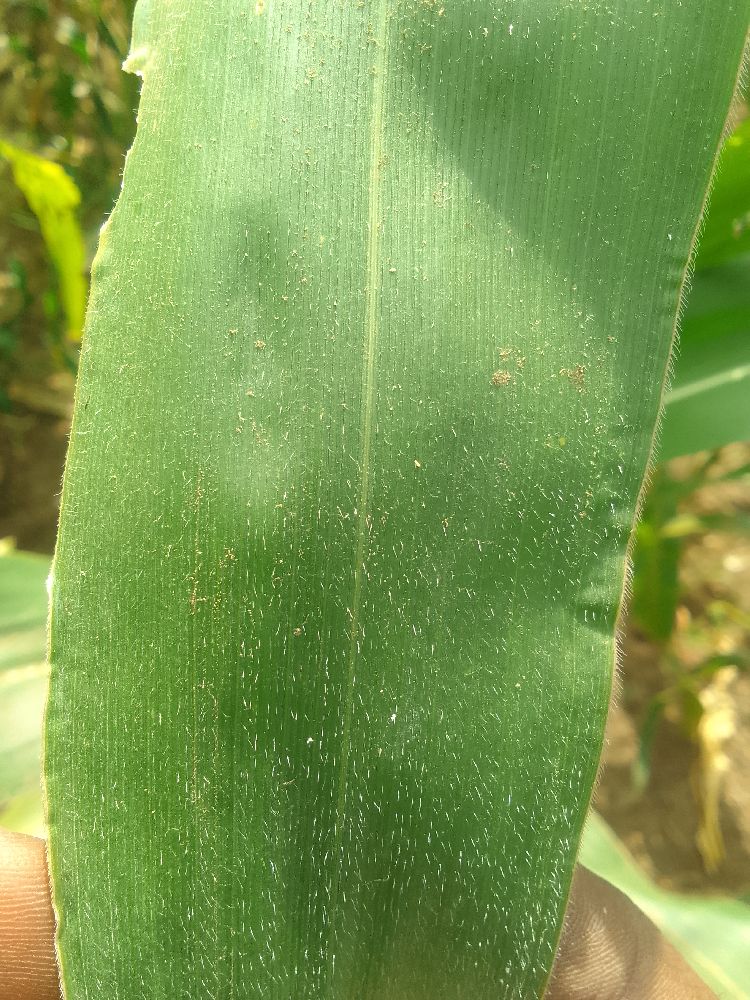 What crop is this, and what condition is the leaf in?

maize, healthy
